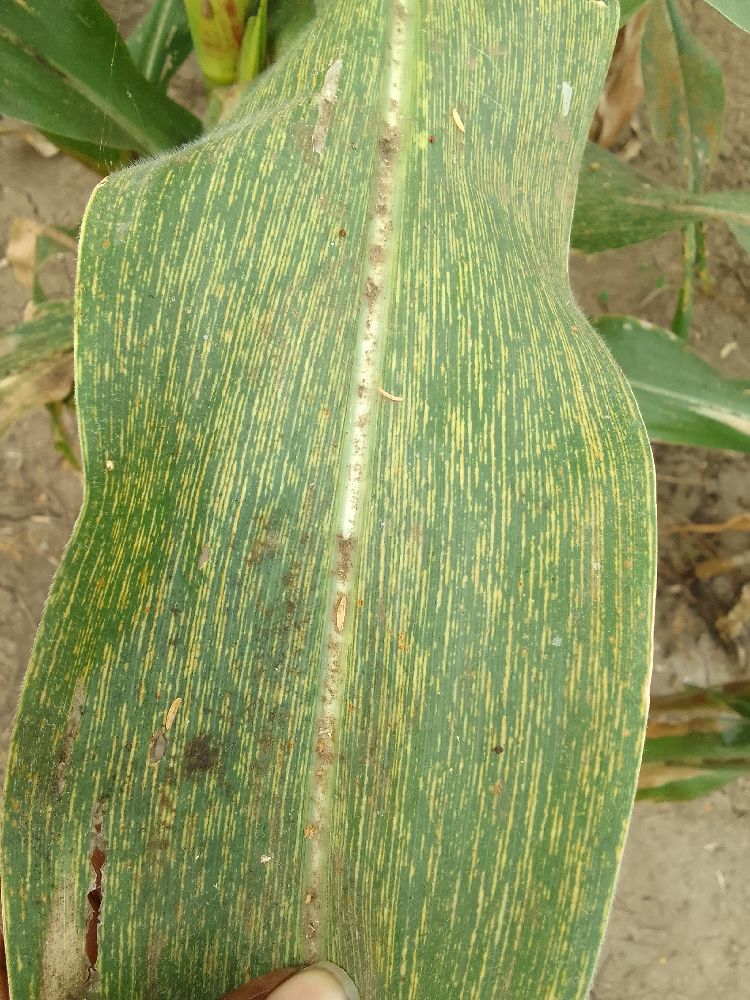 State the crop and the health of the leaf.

maize, maize streak virus
